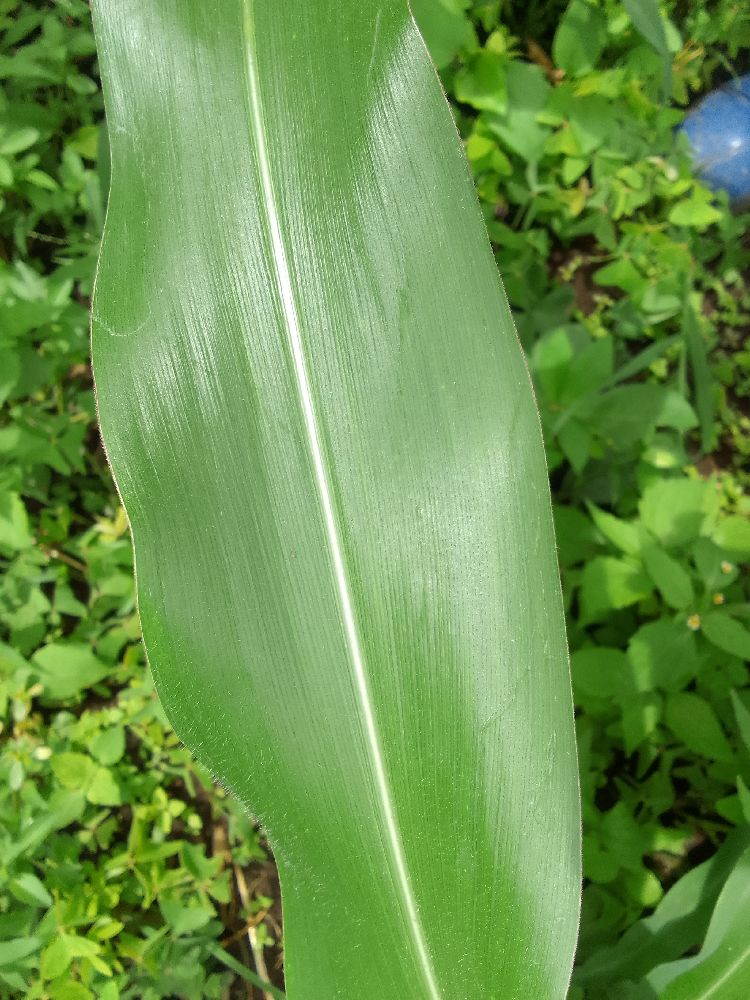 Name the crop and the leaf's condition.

maize, healthy
